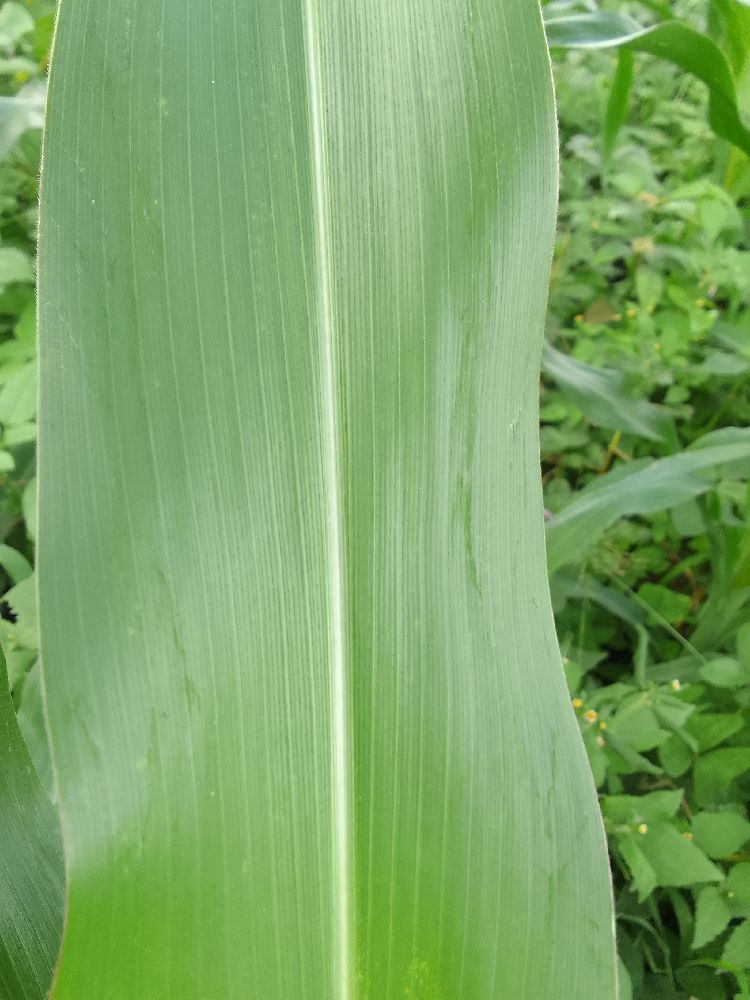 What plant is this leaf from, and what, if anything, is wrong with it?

maize, healthy
